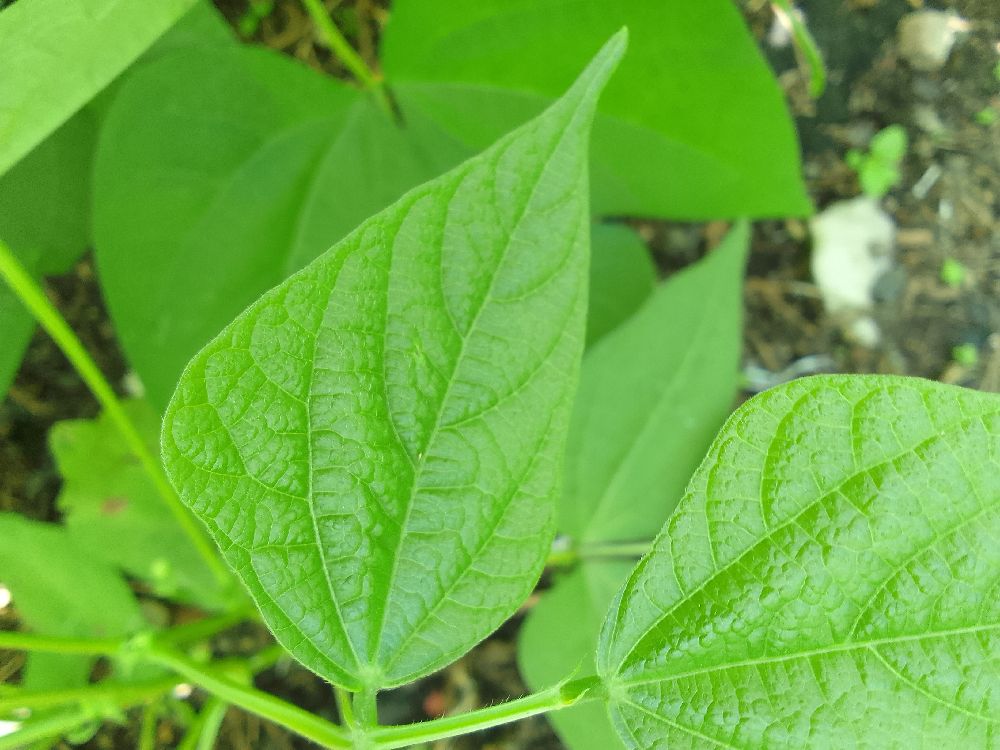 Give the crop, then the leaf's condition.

common bean, healthy
